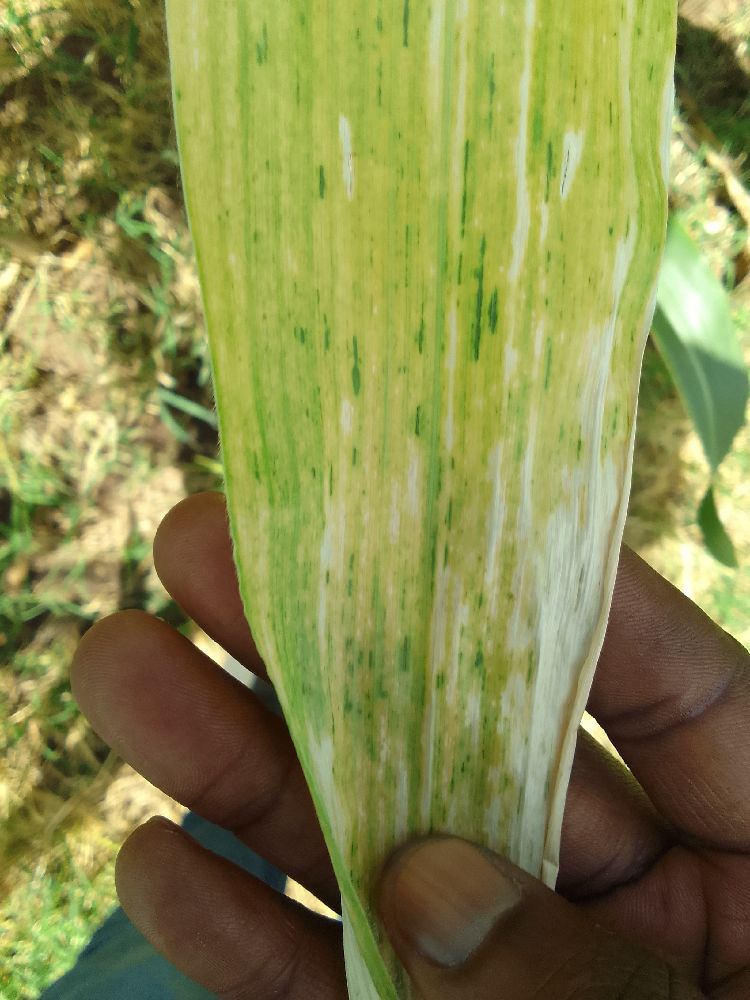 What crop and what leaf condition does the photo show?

maize, maize lethal necrosis
